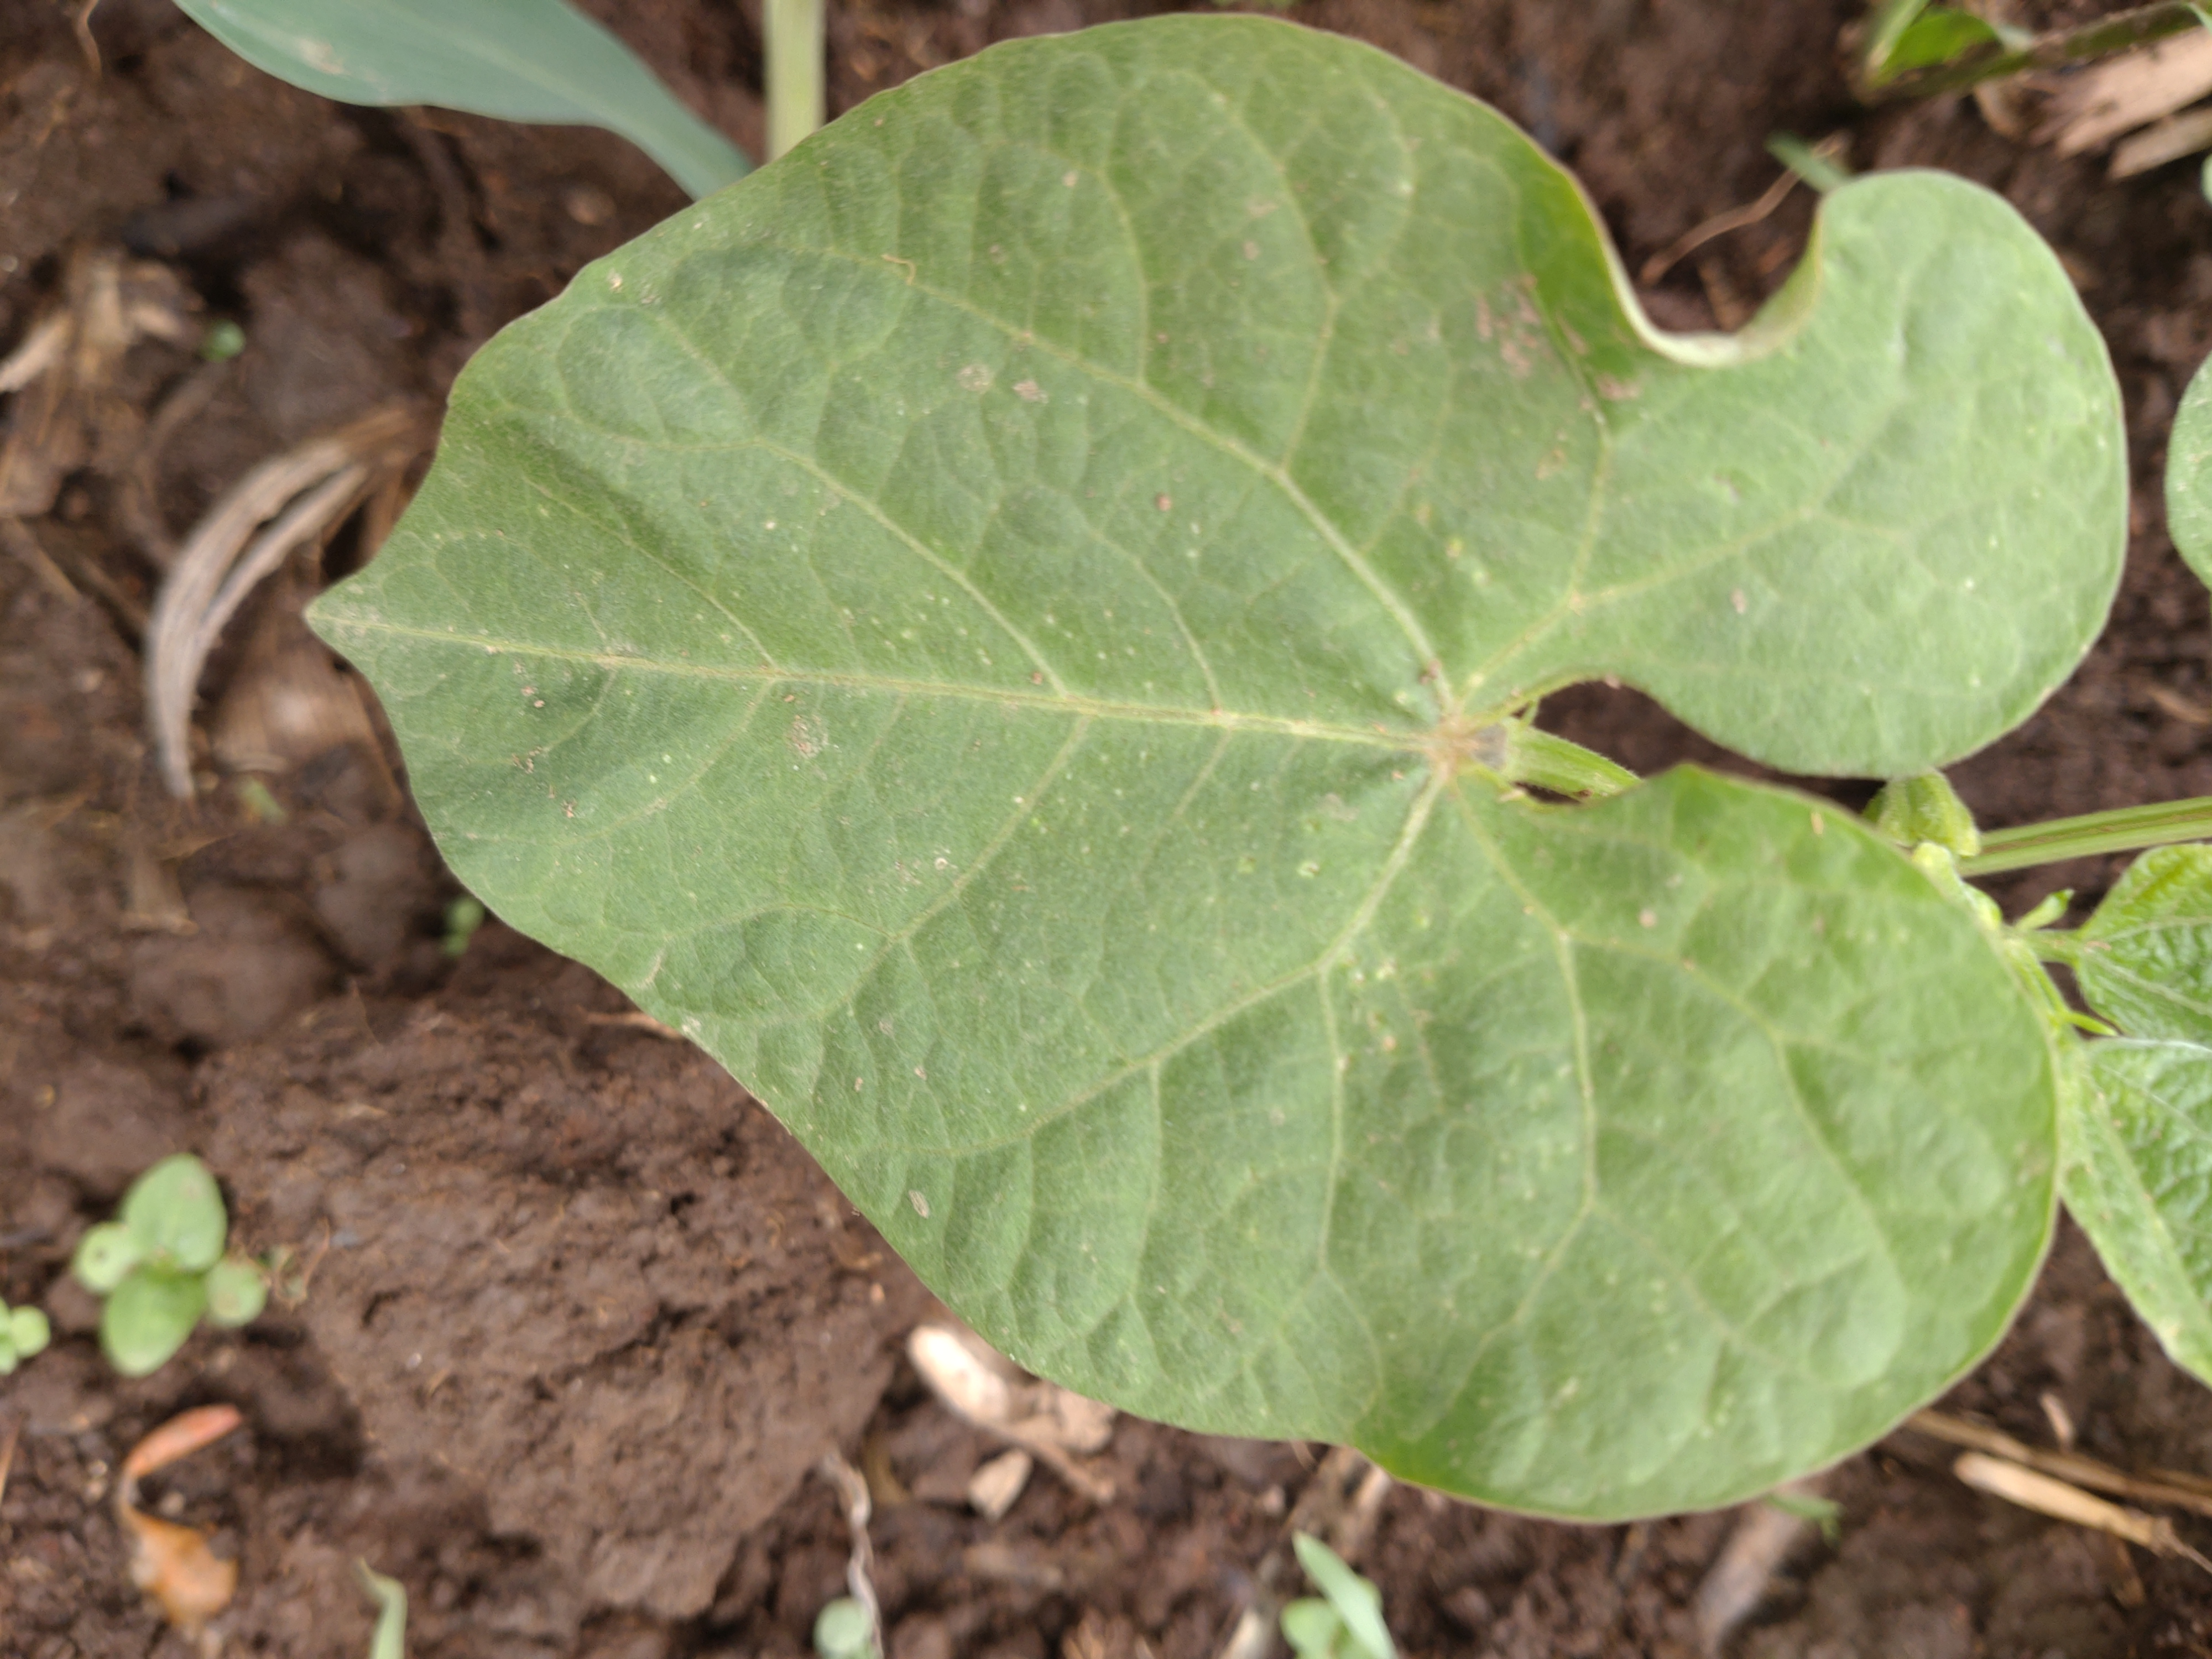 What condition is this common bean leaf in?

healthy
